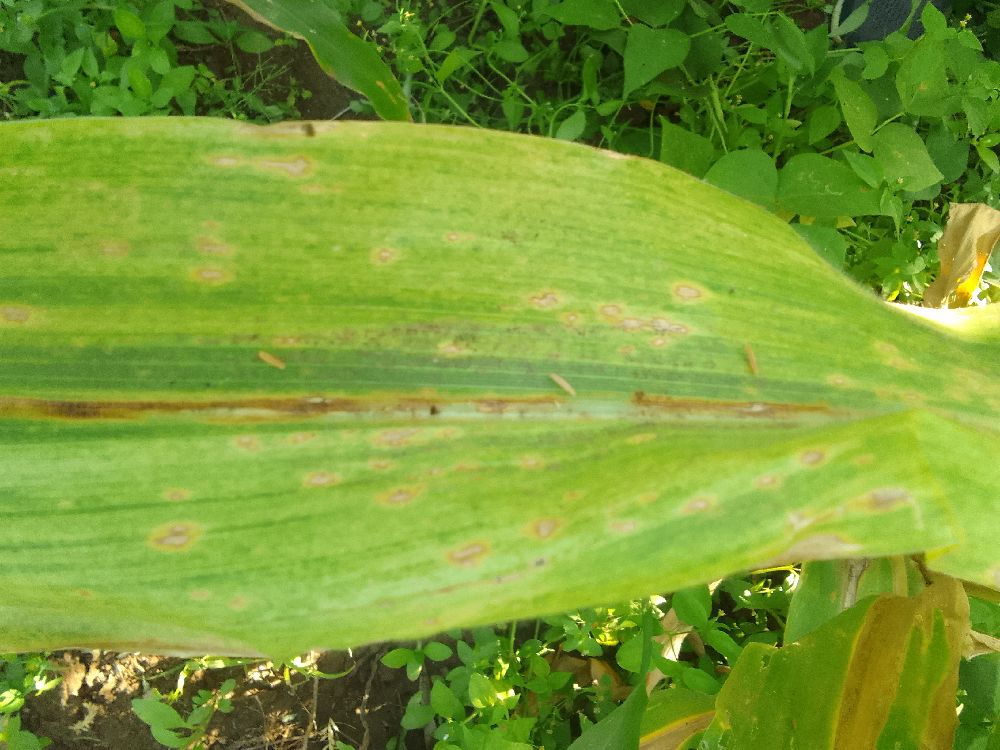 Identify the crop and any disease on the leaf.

maize, maize lethal necrosis
